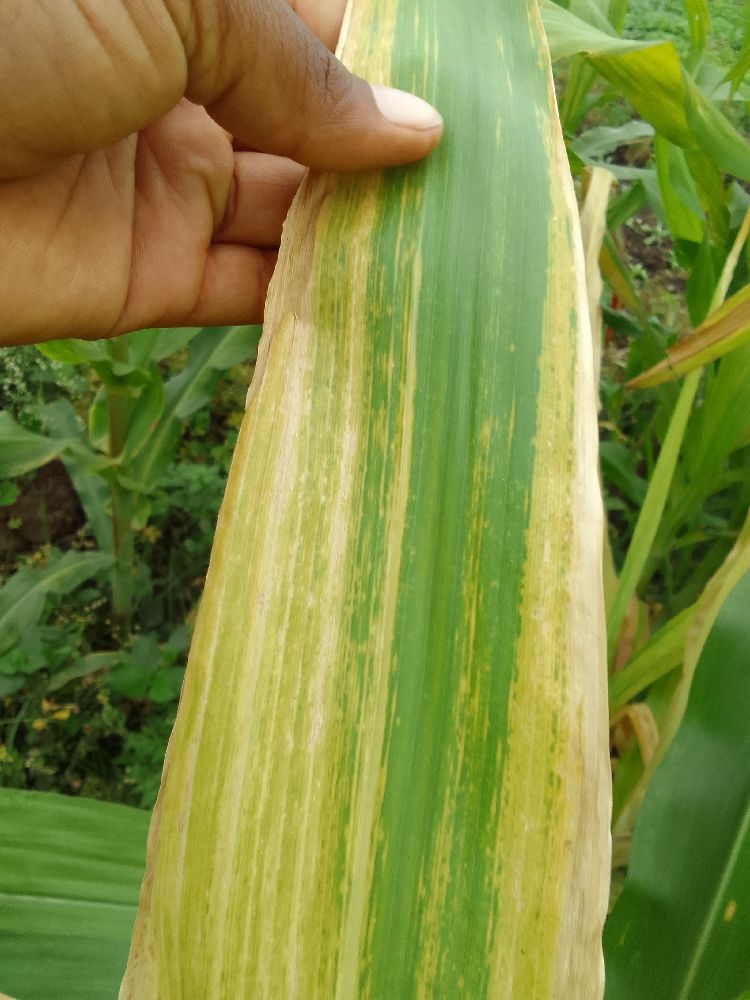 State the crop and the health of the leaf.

maize, maize lethal necrosis
